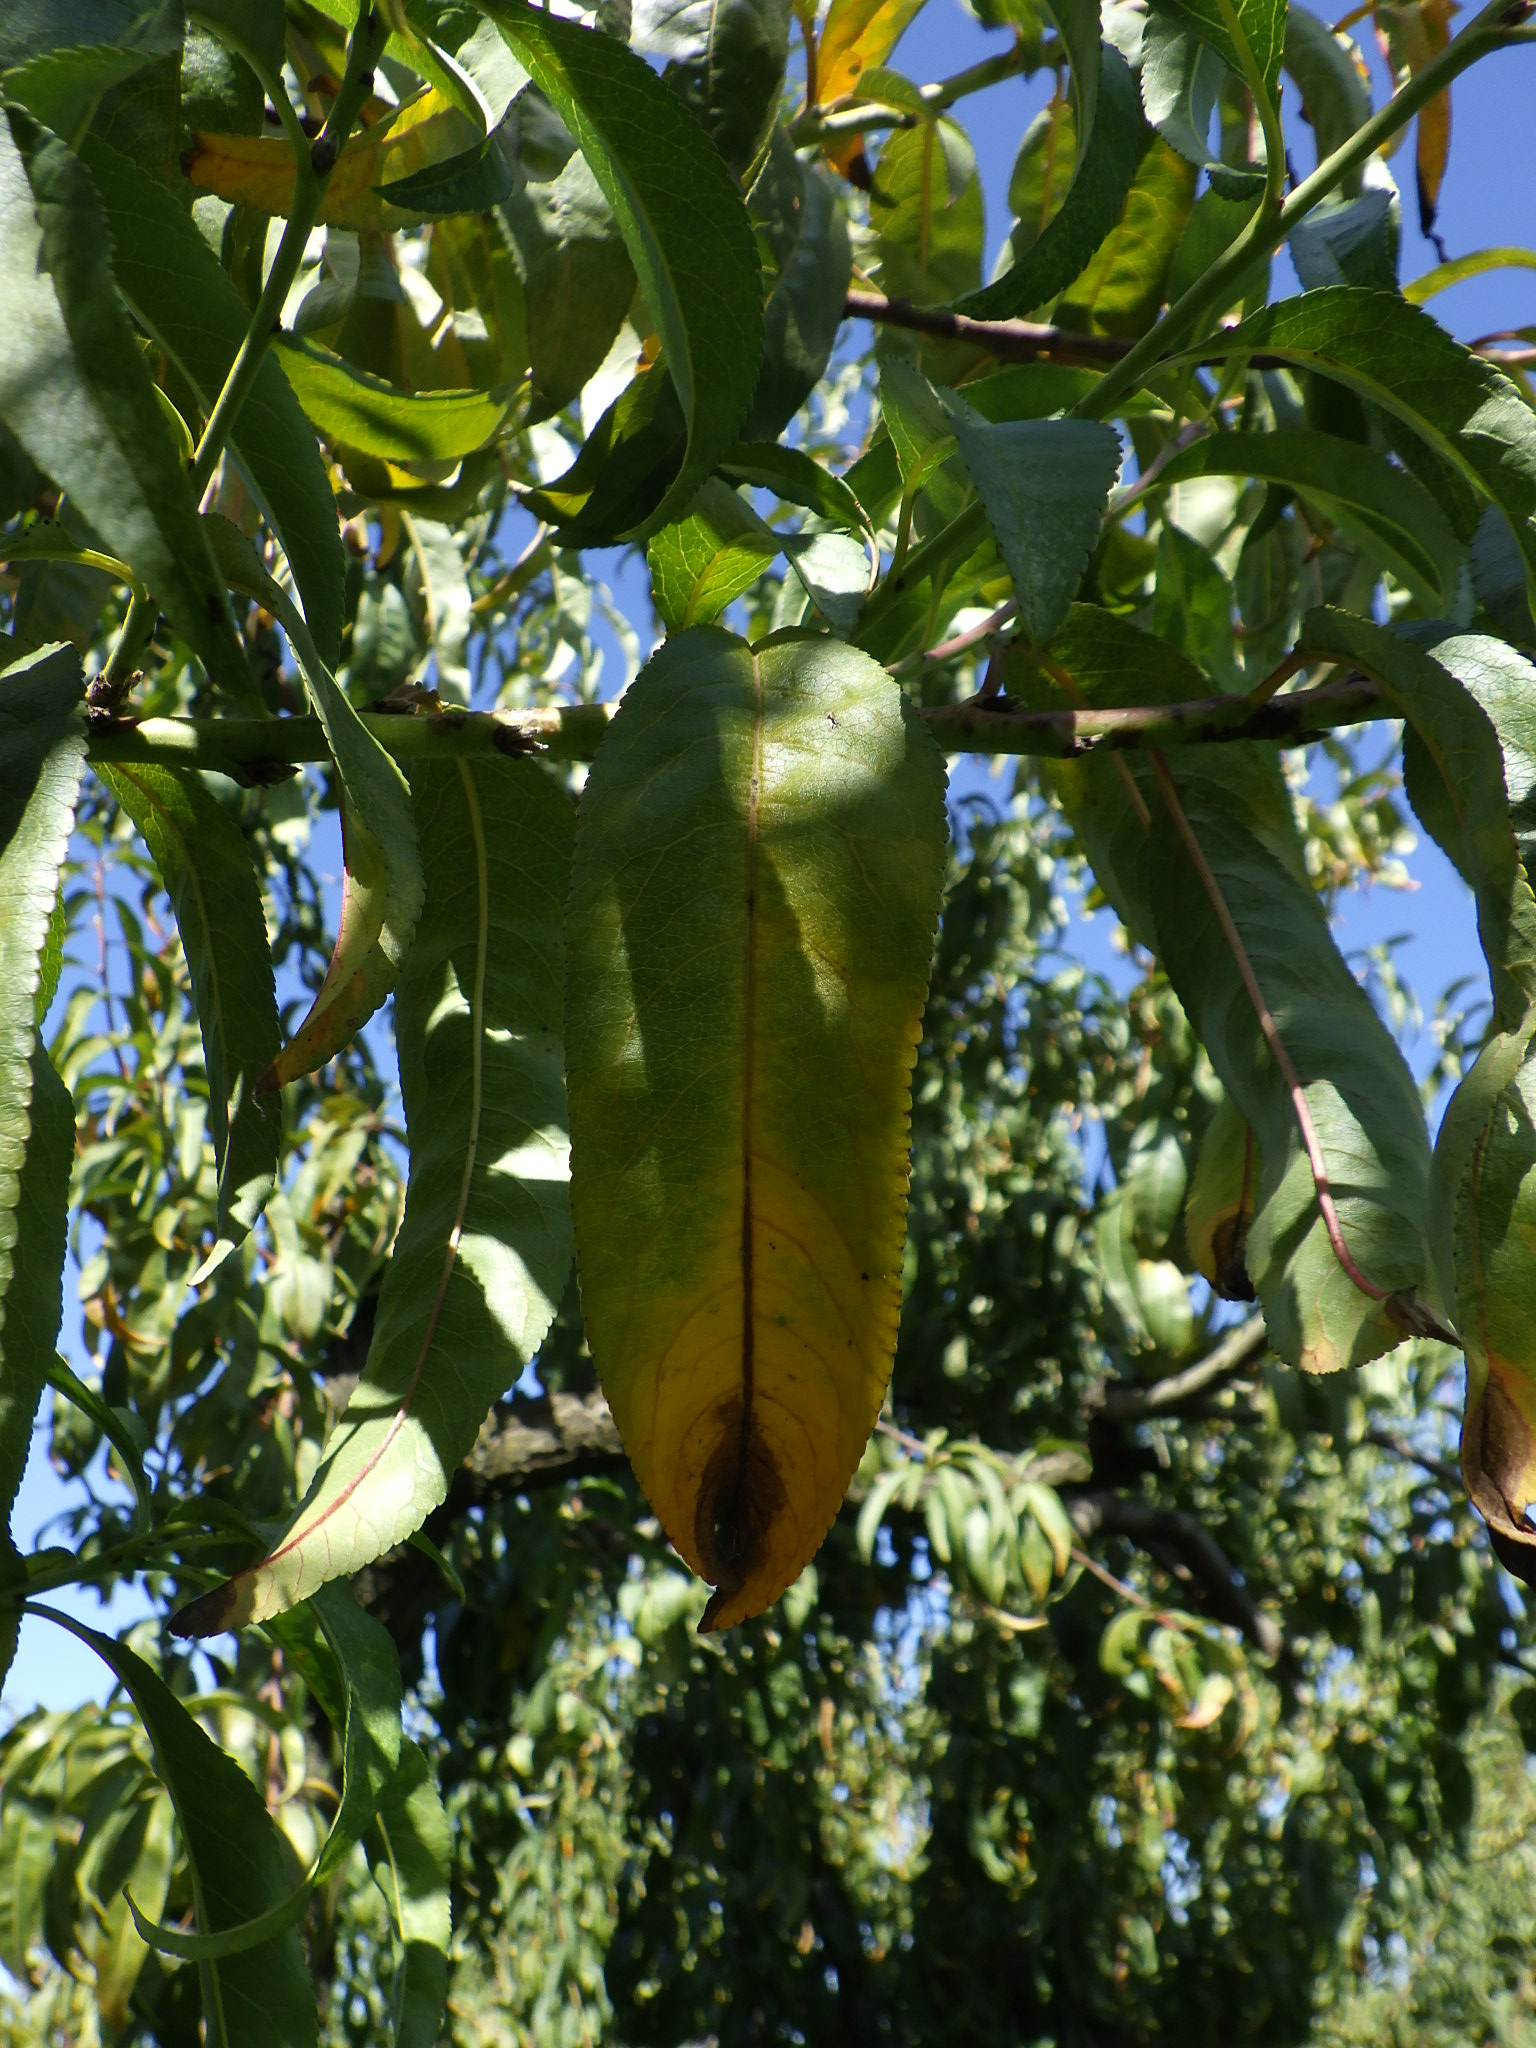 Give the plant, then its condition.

peach, silver leaf disease
